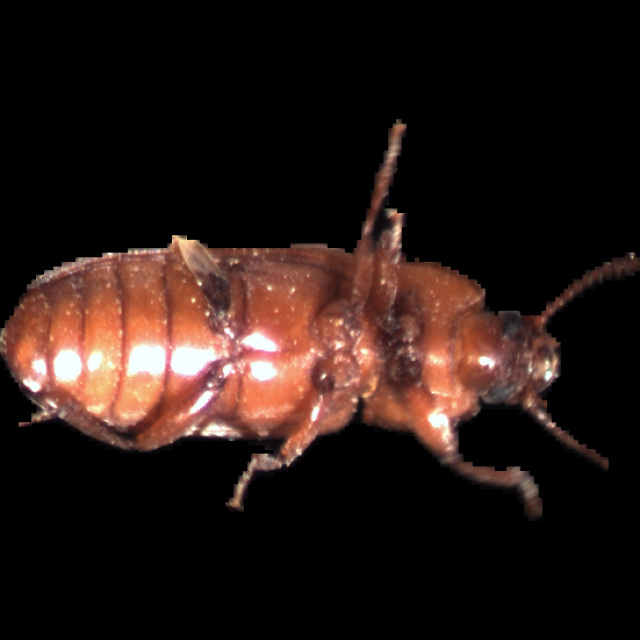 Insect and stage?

mealworm beetle
